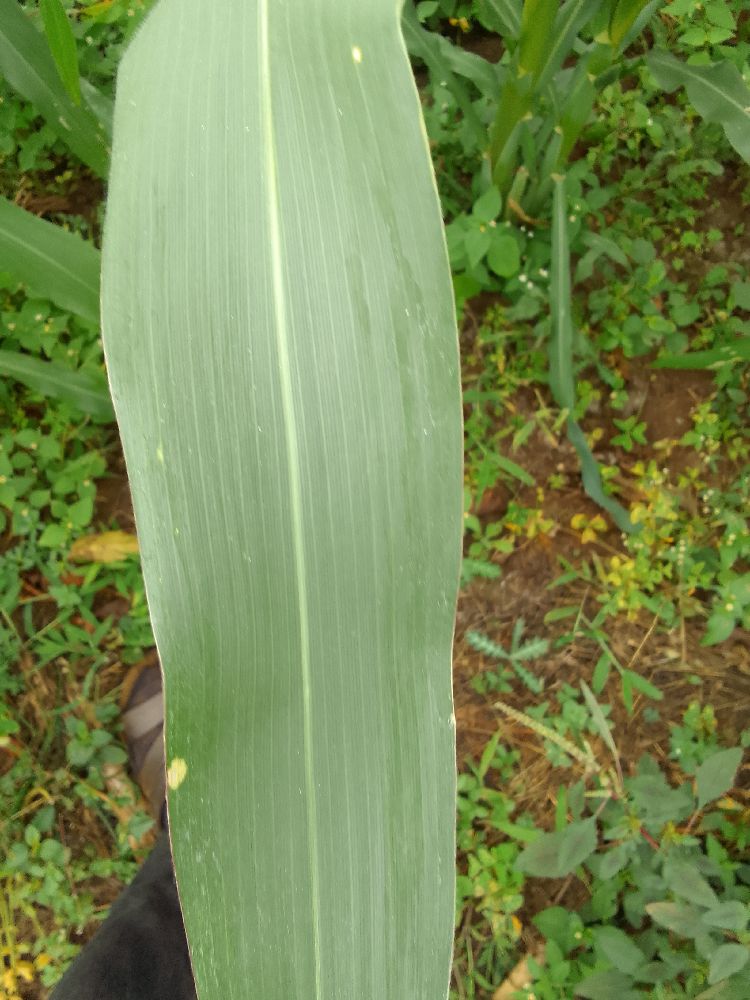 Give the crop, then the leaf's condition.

maize, healthy
